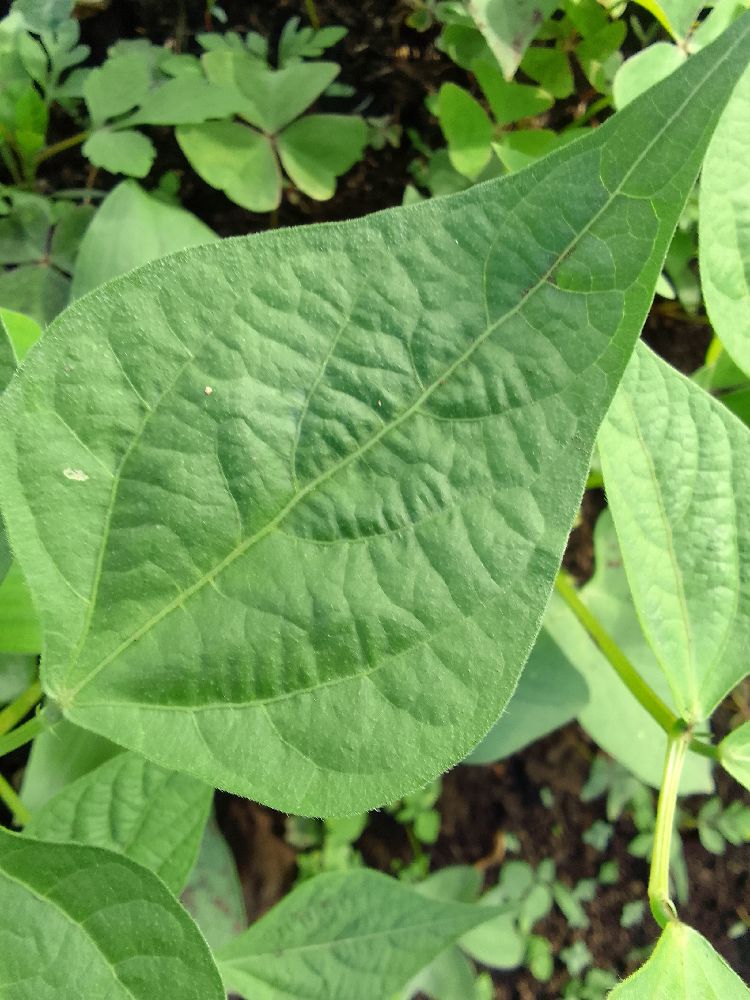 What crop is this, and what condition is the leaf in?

common bean, healthy
